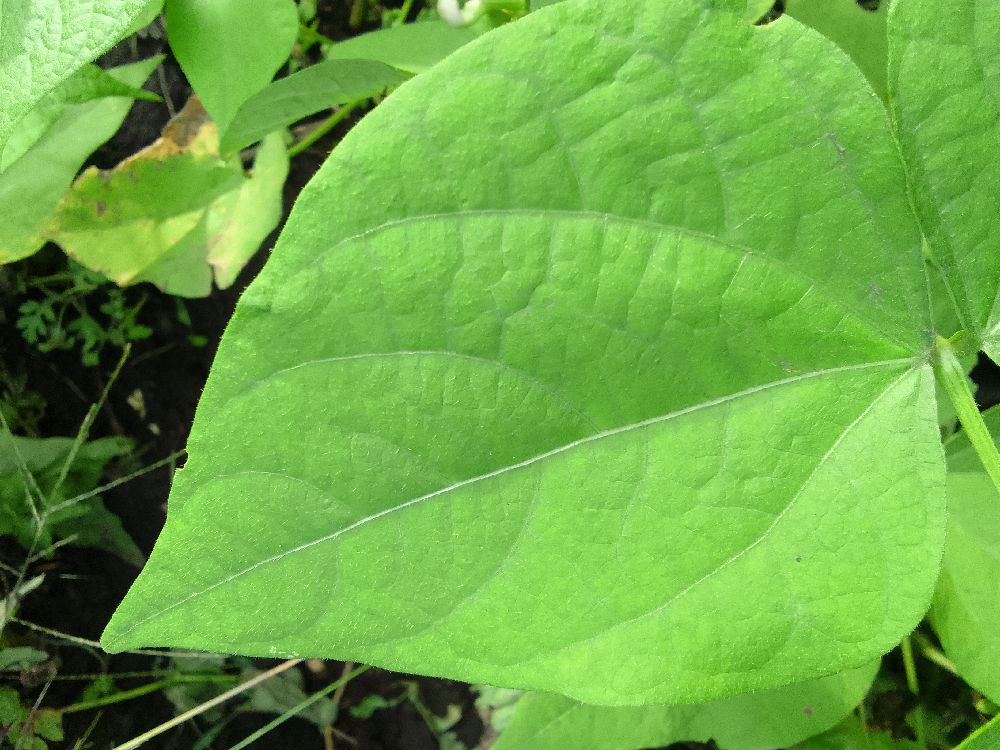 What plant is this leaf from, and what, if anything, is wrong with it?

common bean, healthy
